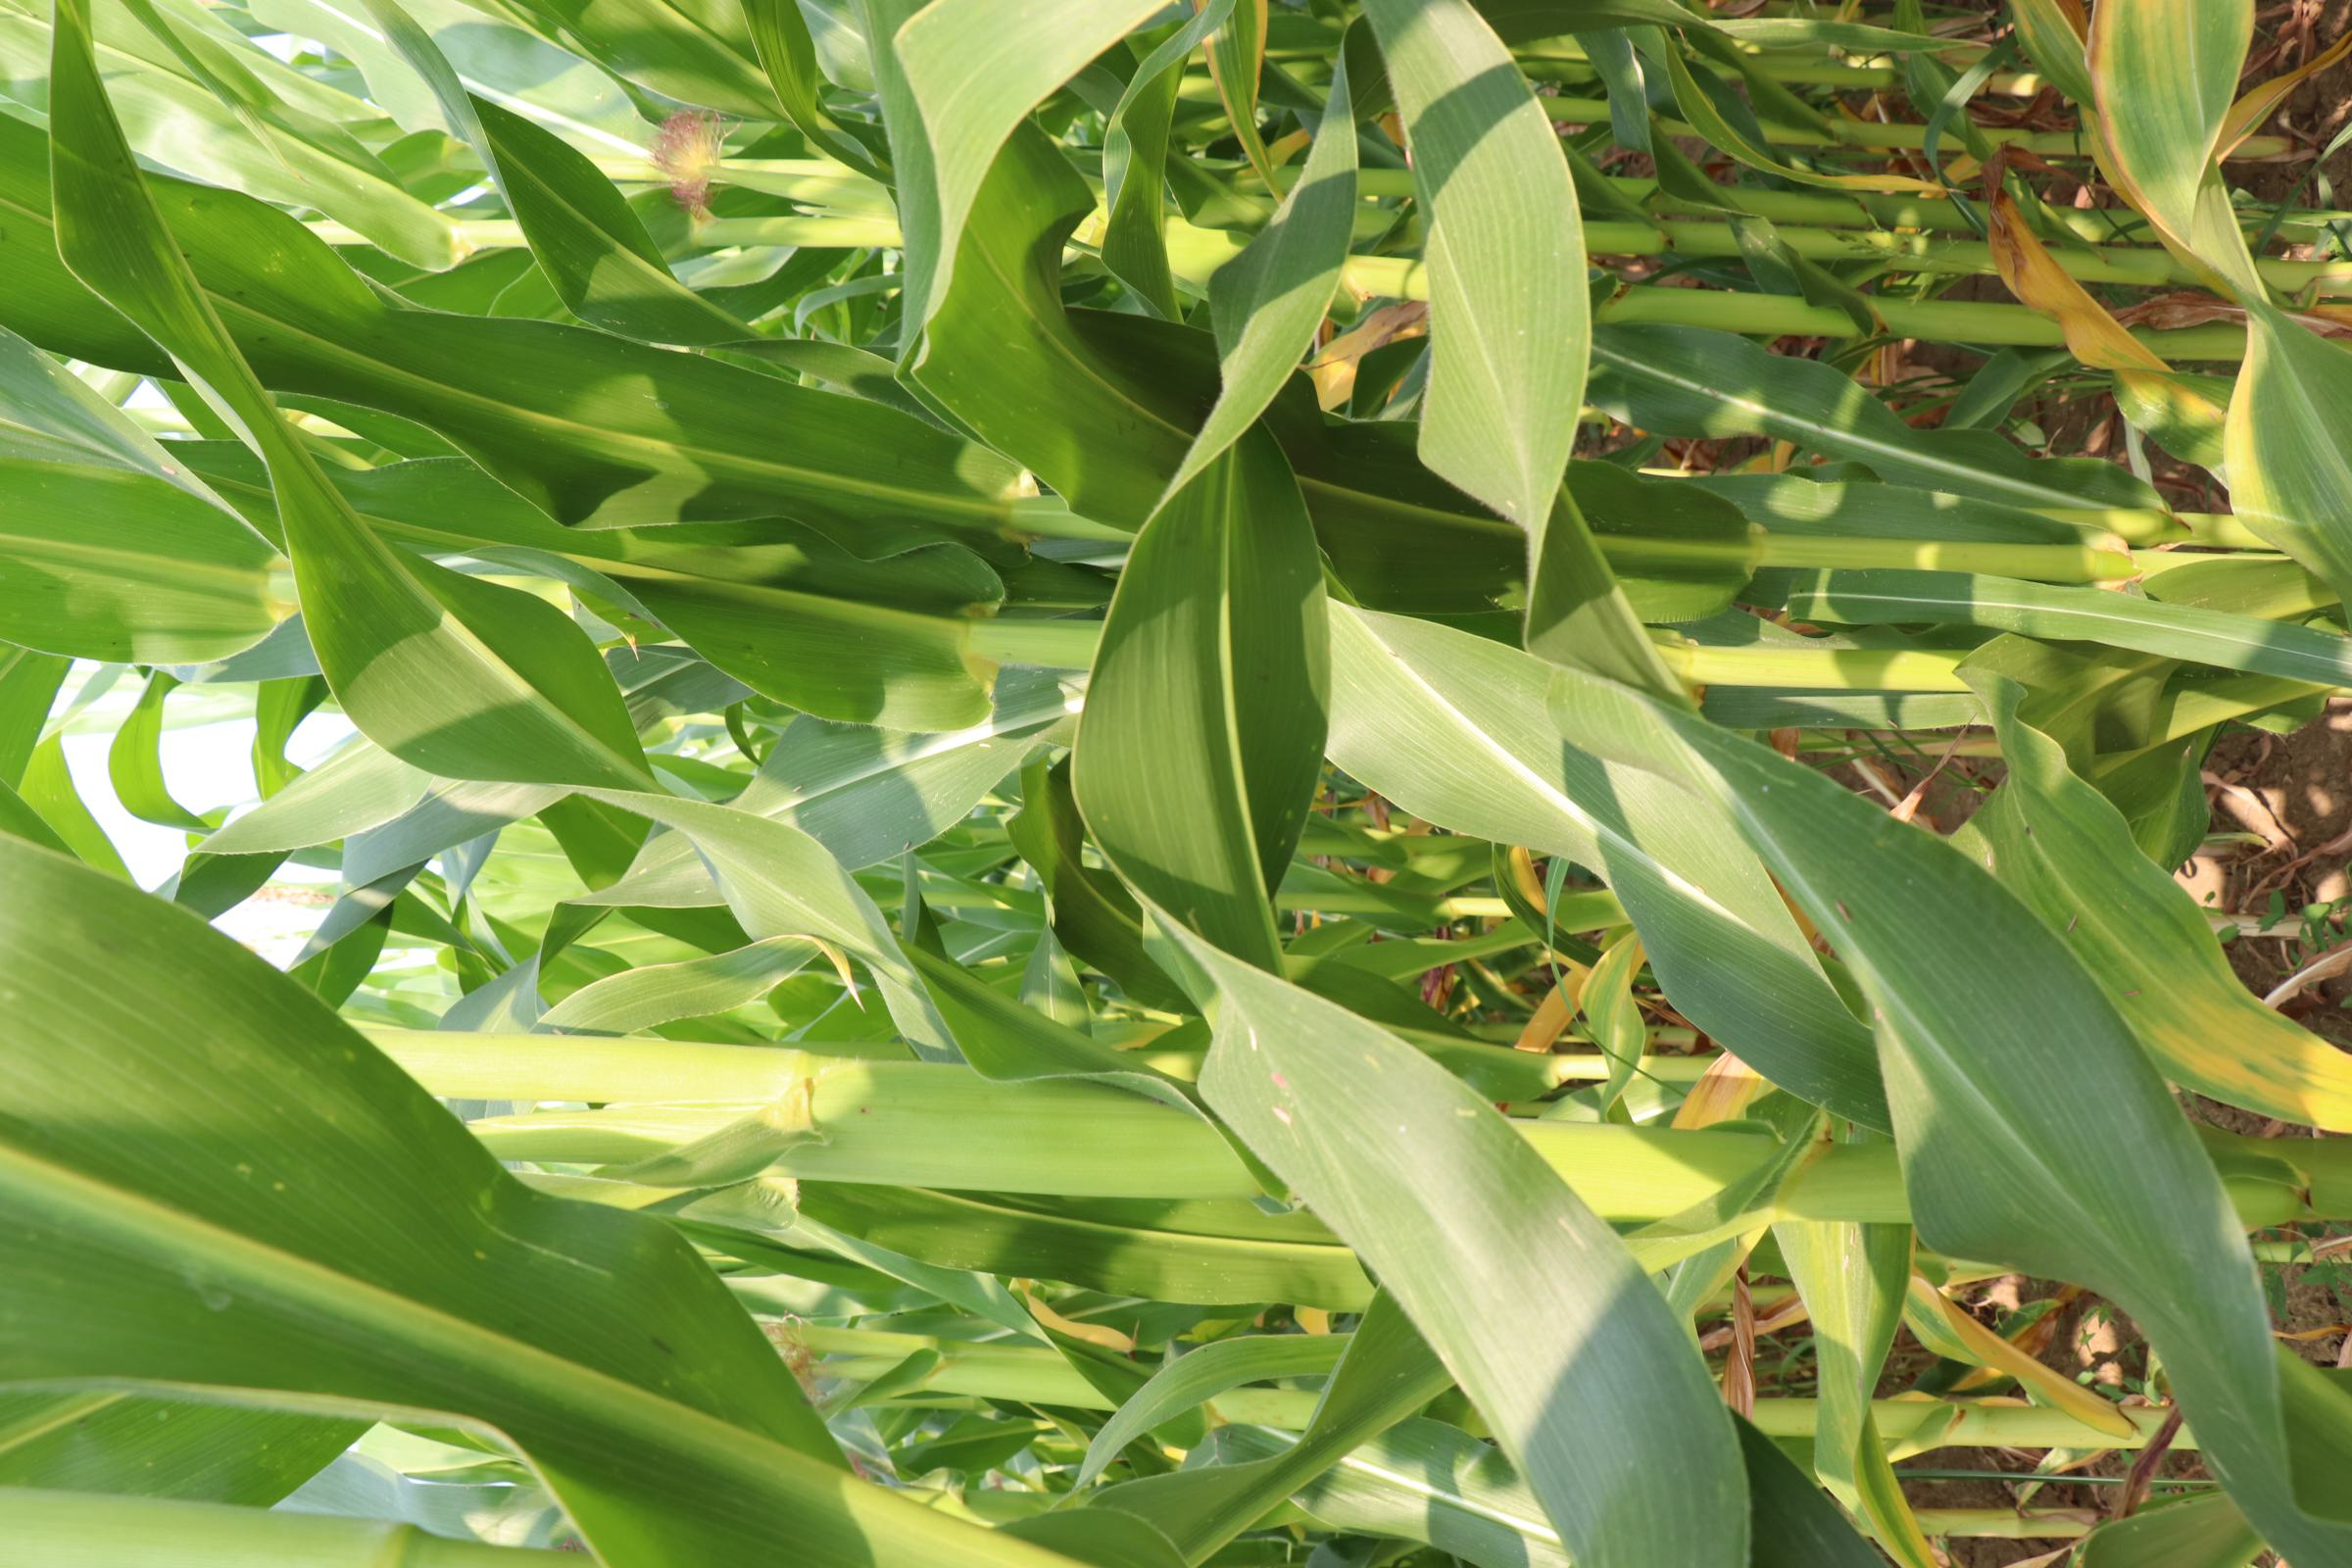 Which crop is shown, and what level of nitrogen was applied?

maize, reduced nitrogen fertilisation
